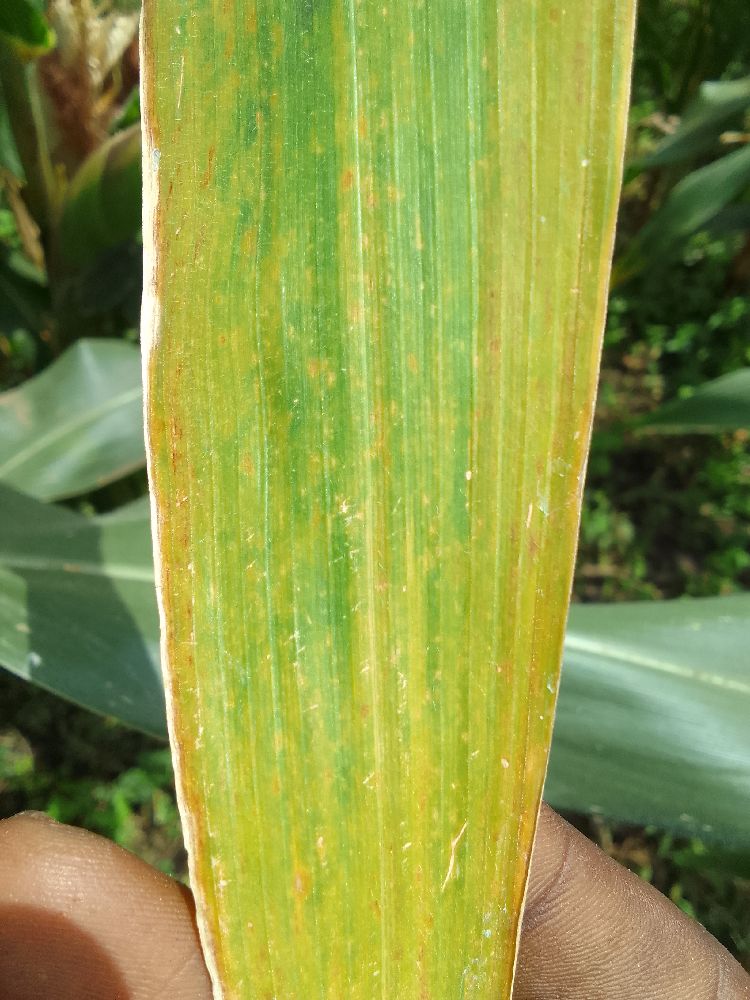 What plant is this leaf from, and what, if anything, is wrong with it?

maize, maize lethal necrosis
